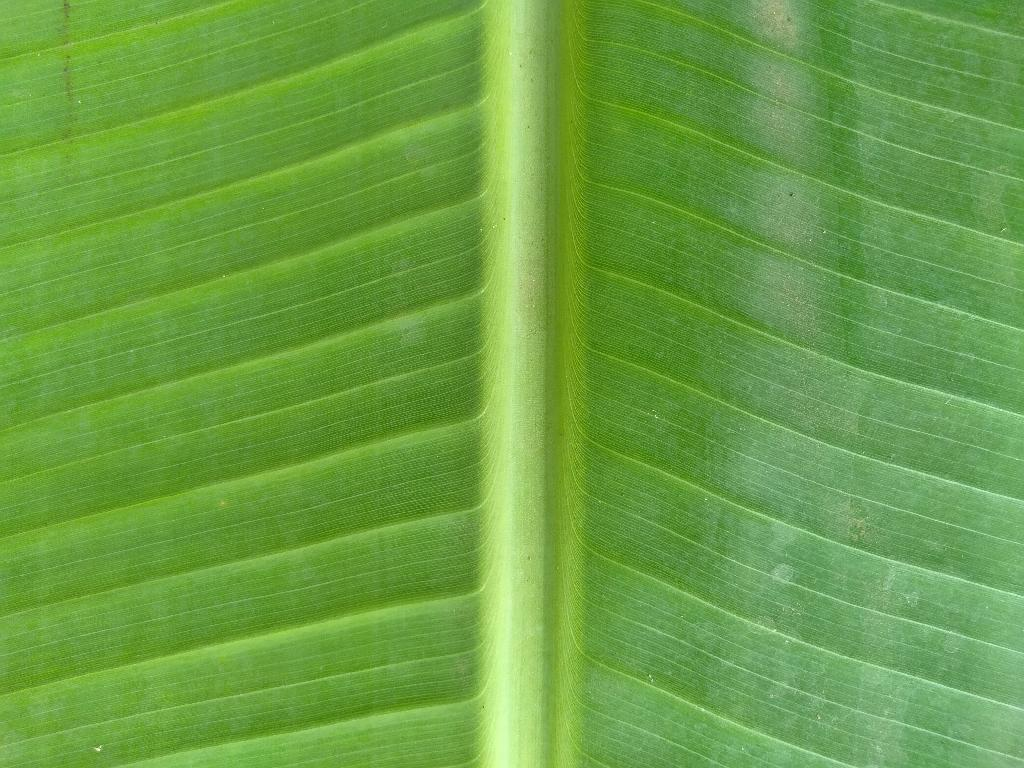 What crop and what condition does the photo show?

banana, healthy
